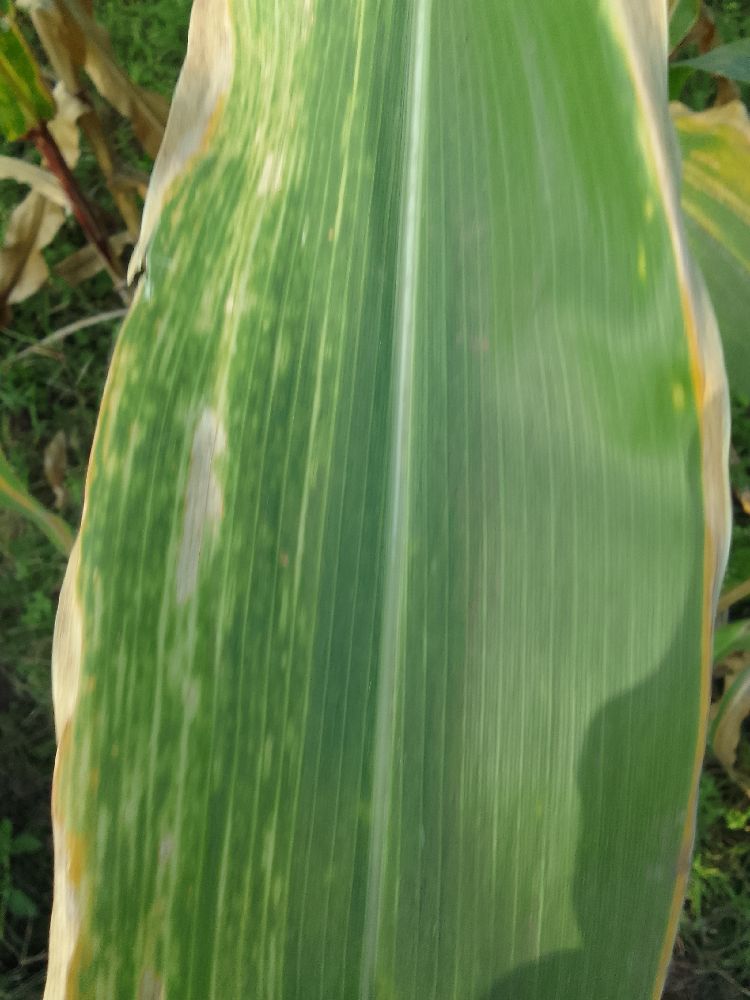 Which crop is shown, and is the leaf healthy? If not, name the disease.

maize, maize lethal necrosis
